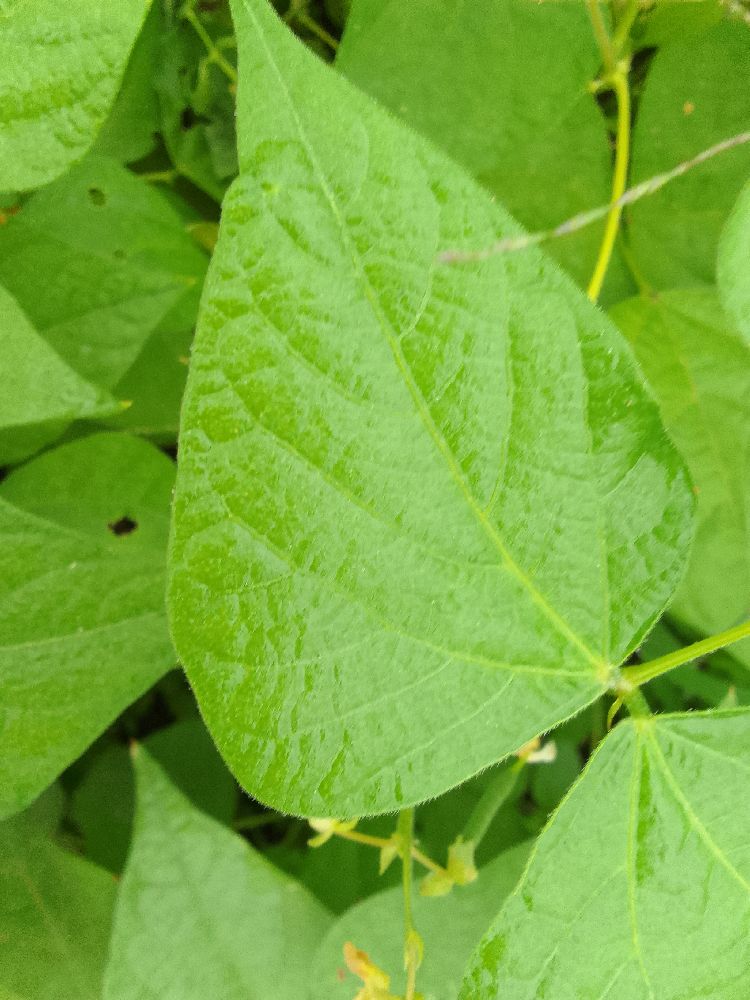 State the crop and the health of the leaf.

common bean, healthy
